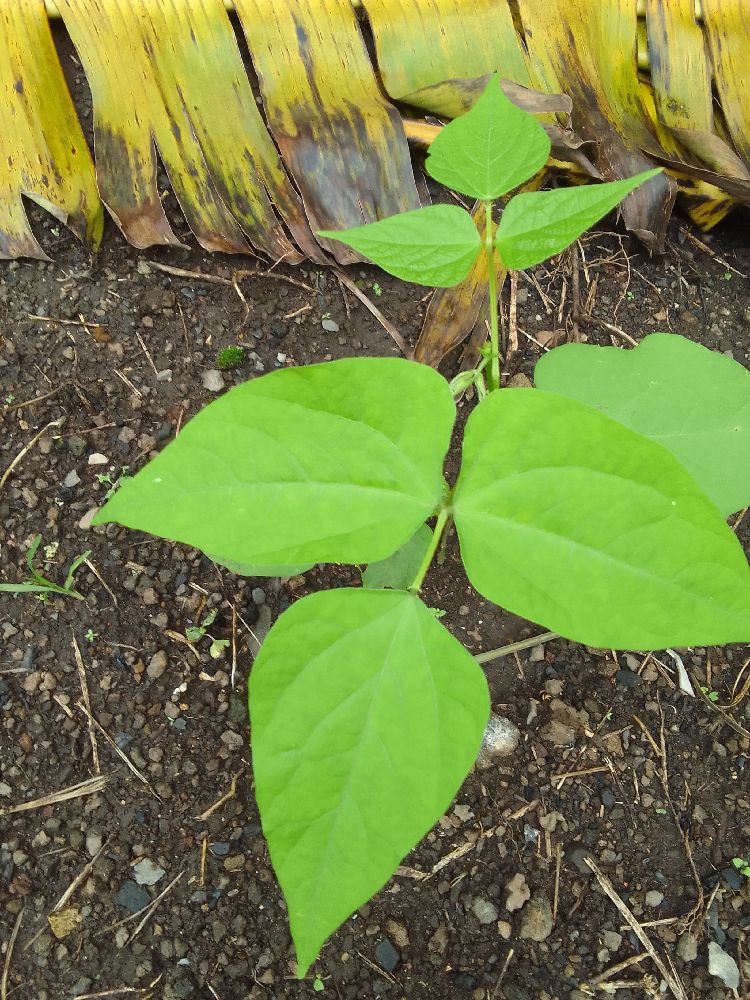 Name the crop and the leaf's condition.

common bean, healthy
